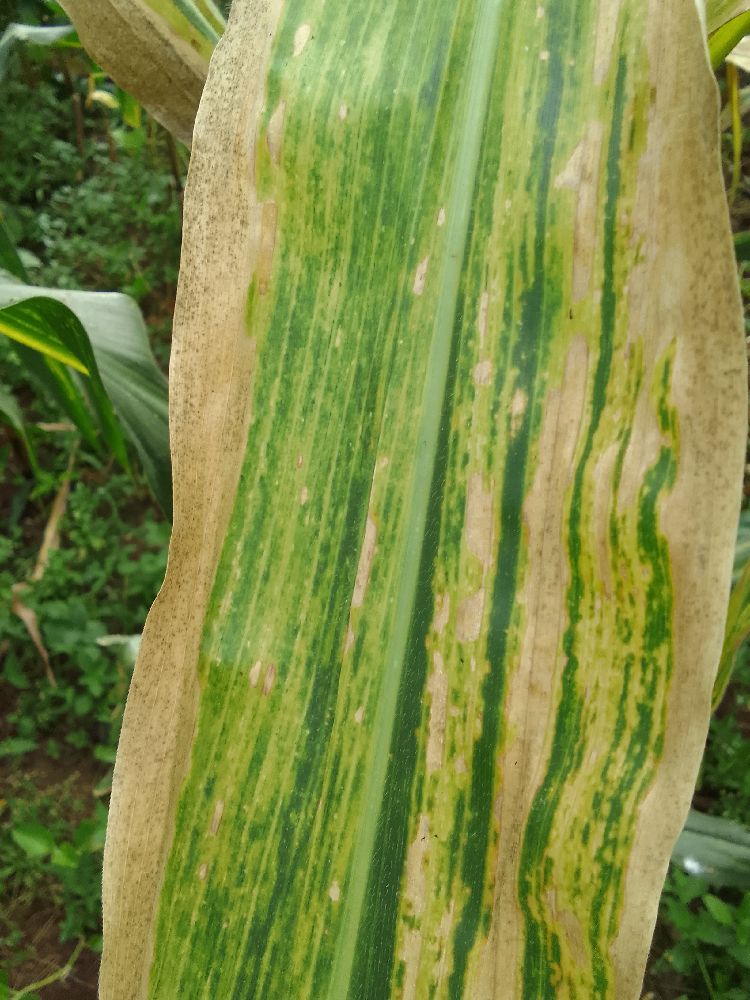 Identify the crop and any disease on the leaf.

maize, maize lethal necrosis
